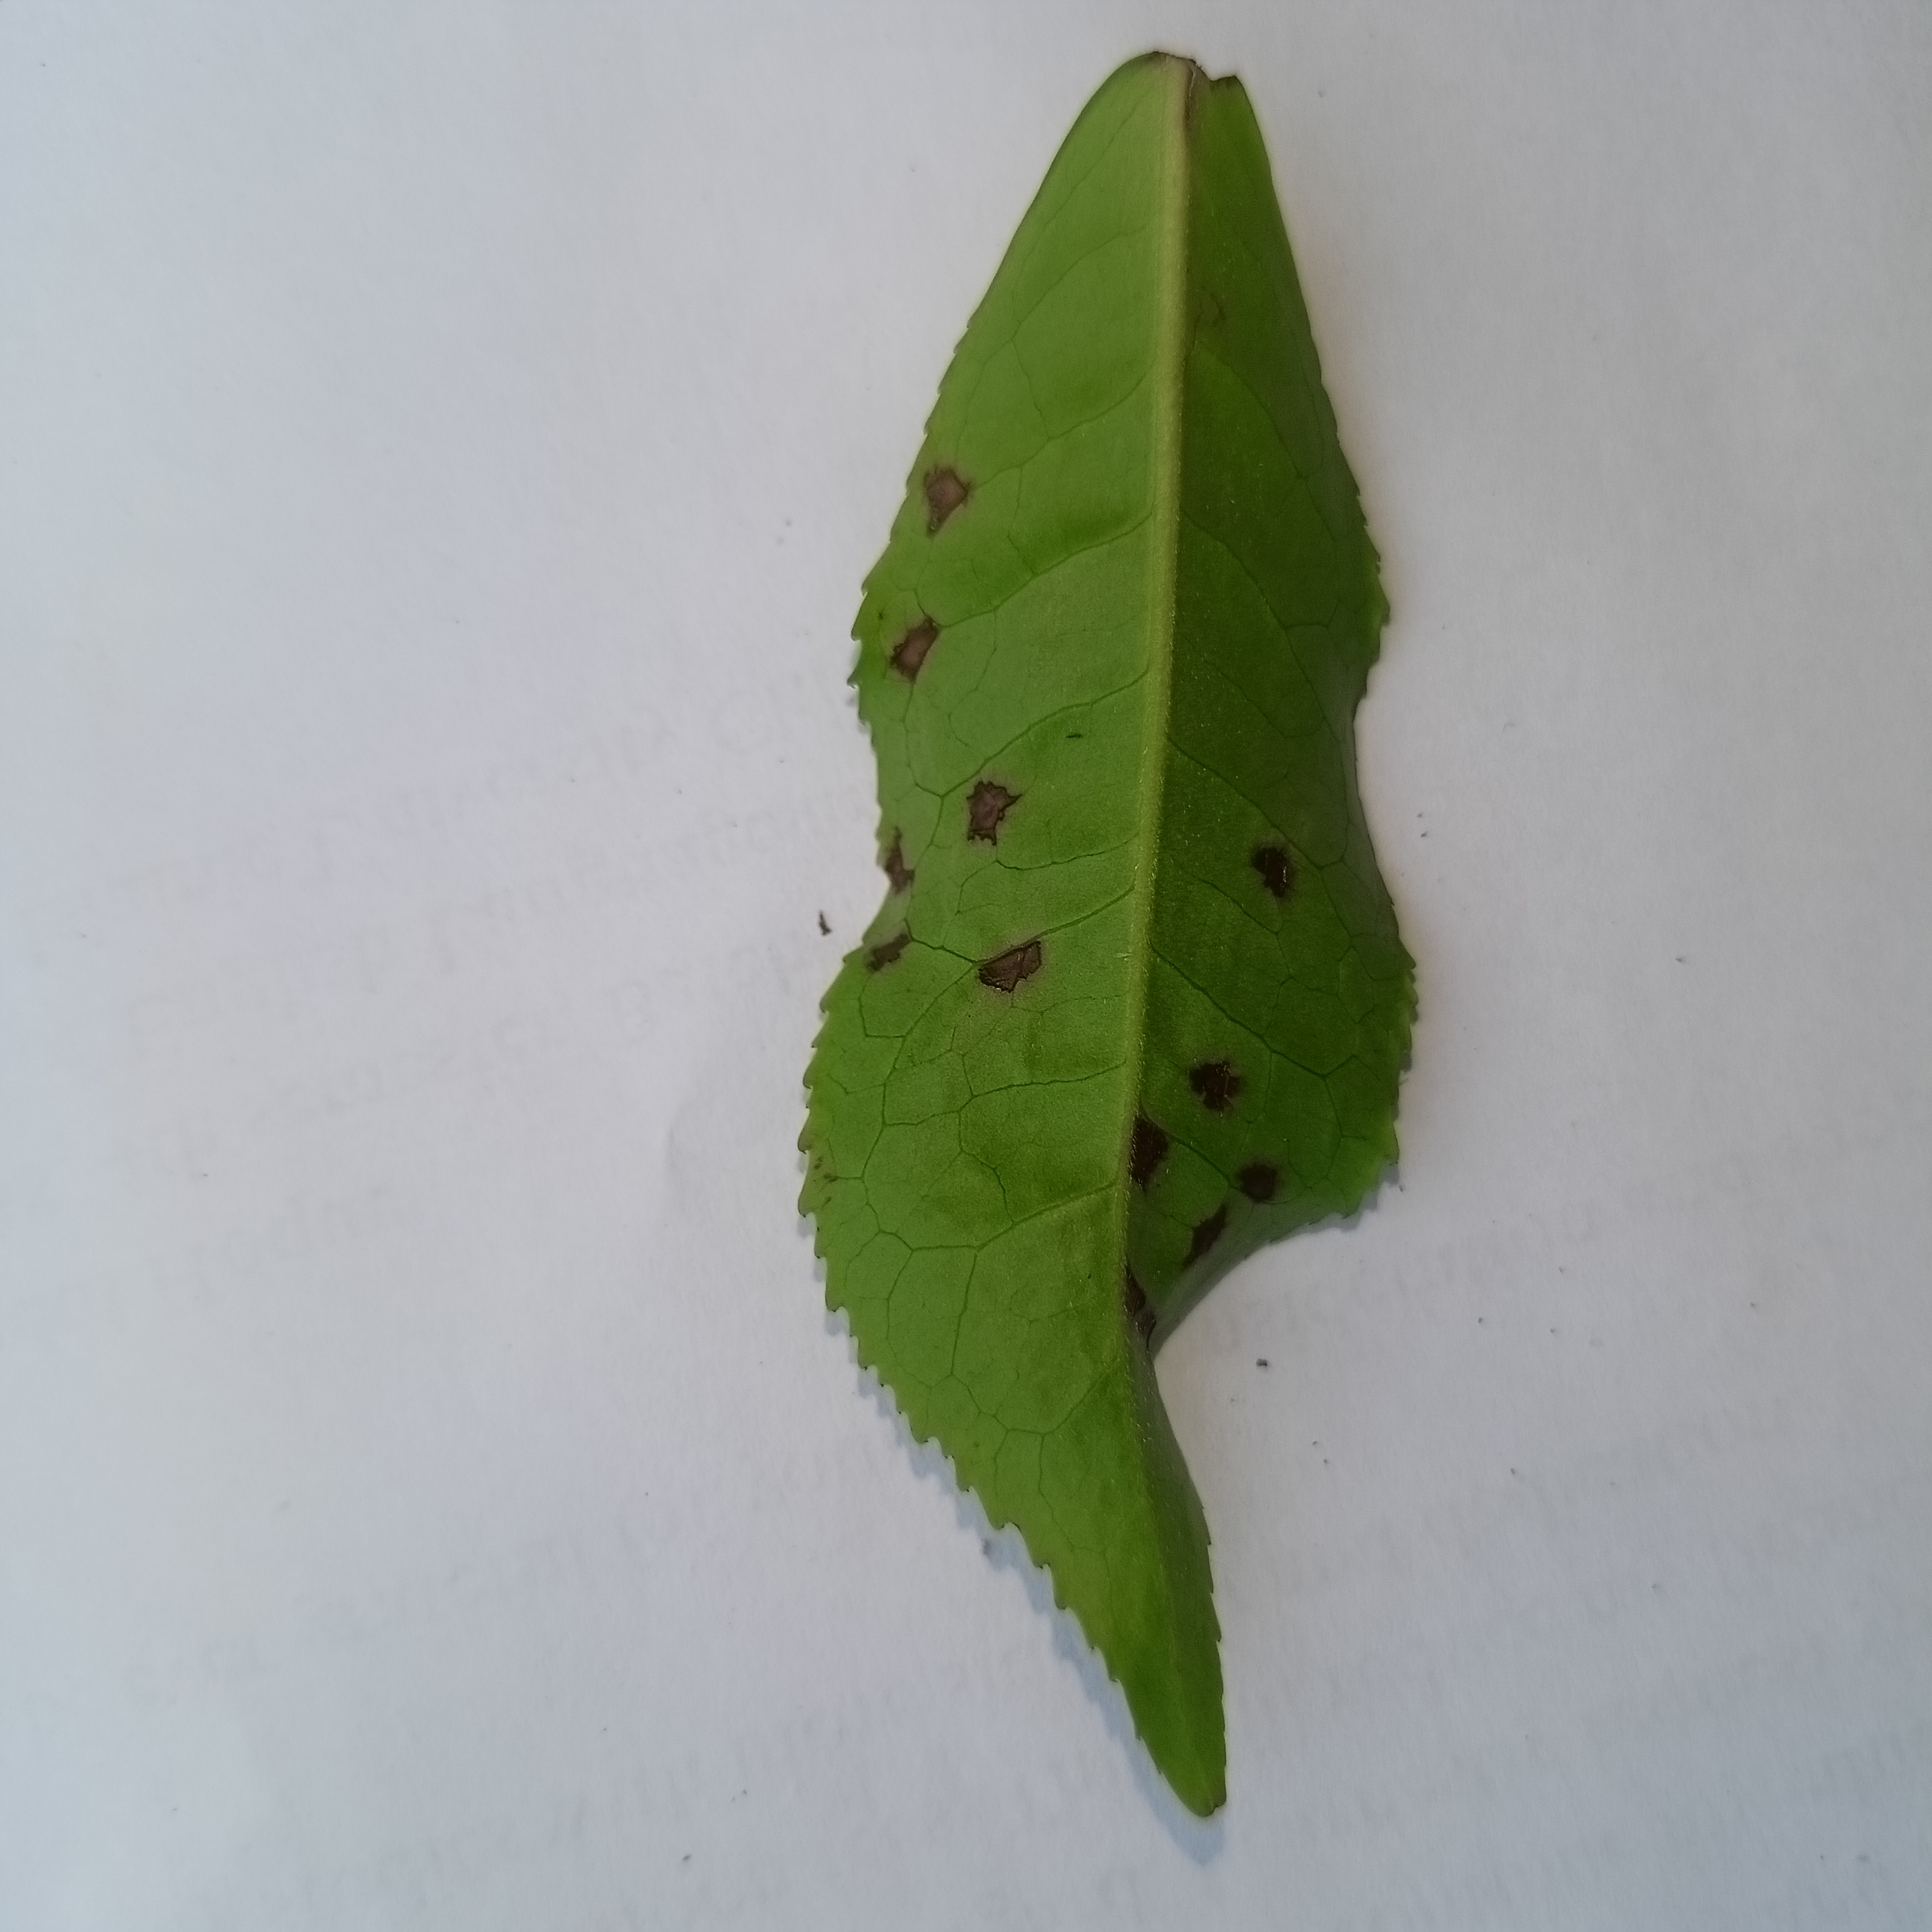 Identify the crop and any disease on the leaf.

tea, helopeltis
